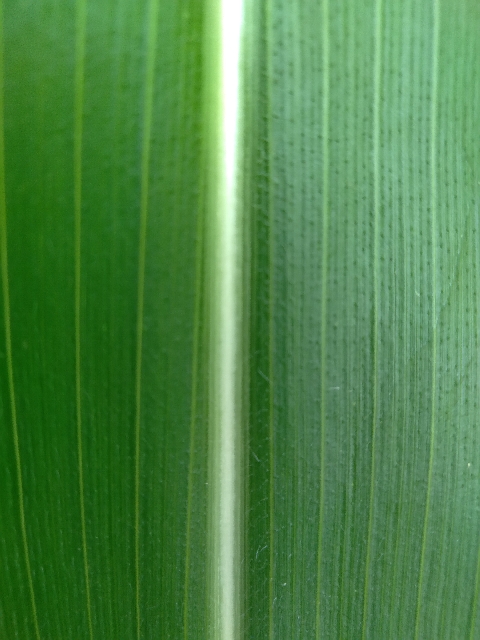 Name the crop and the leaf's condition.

maize, healthy
